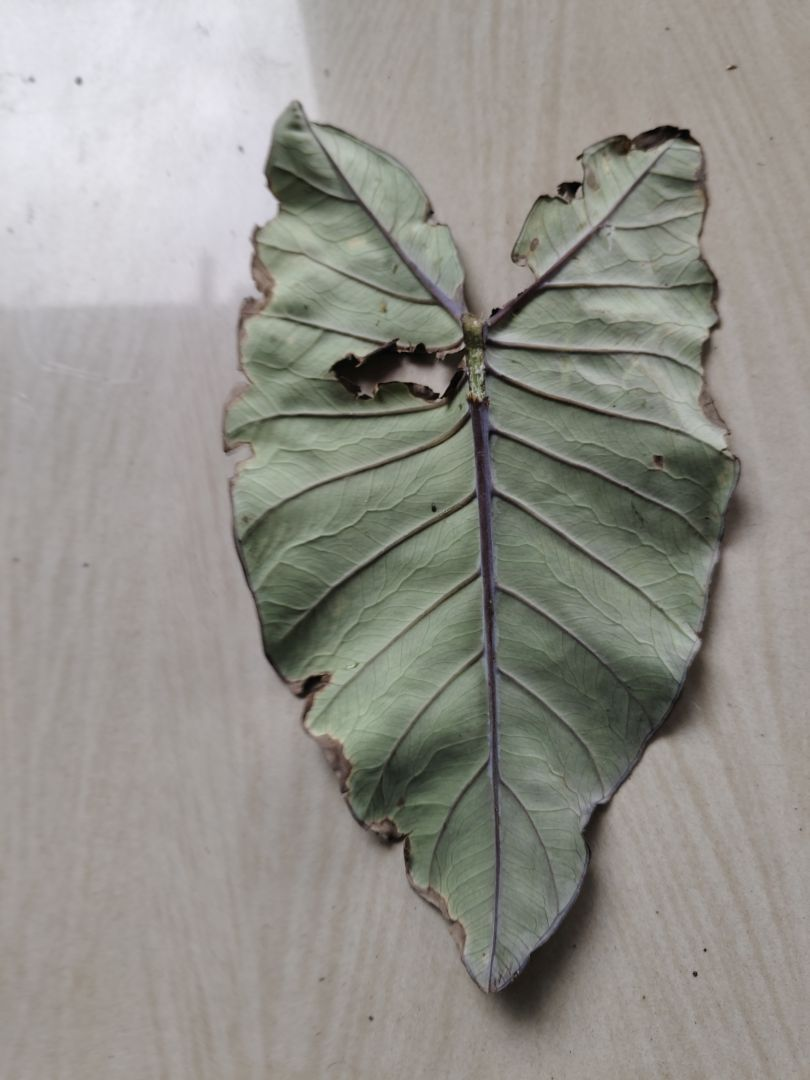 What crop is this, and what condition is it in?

taro, leaf blight
